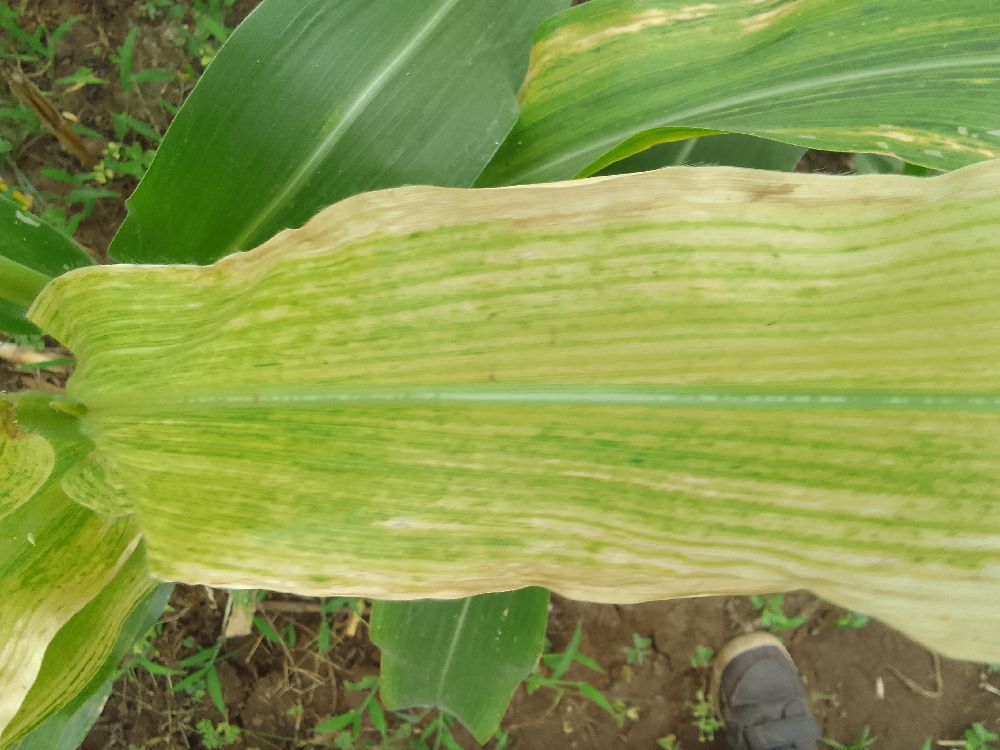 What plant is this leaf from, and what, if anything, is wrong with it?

maize, maize lethal necrosis
